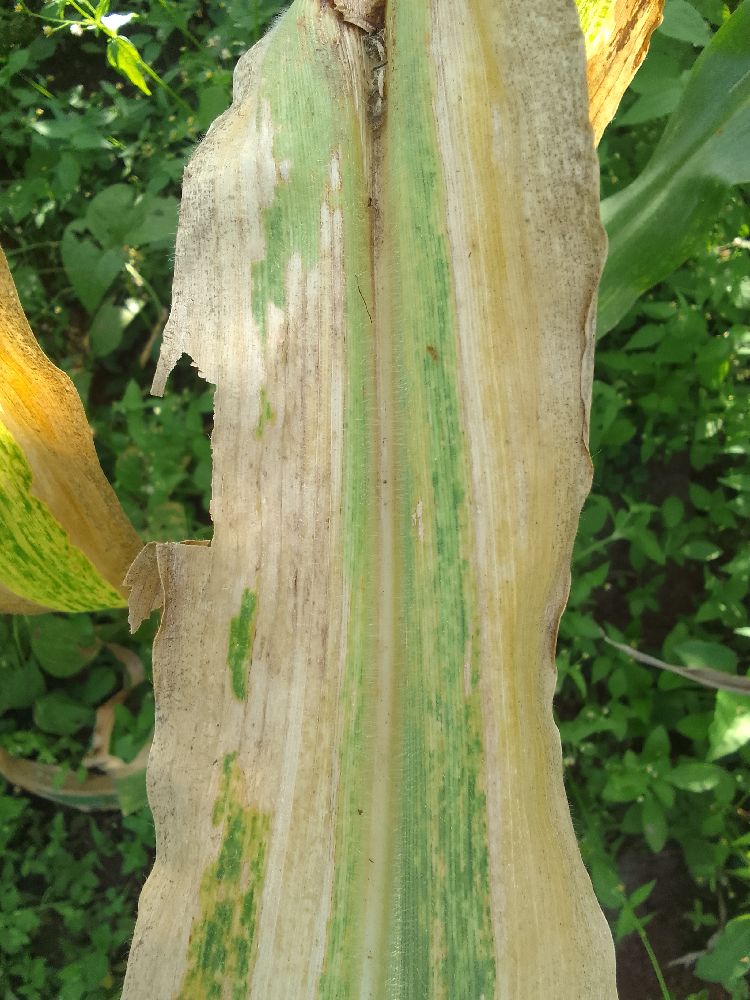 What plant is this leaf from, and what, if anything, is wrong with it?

maize, maize lethal necrosis
